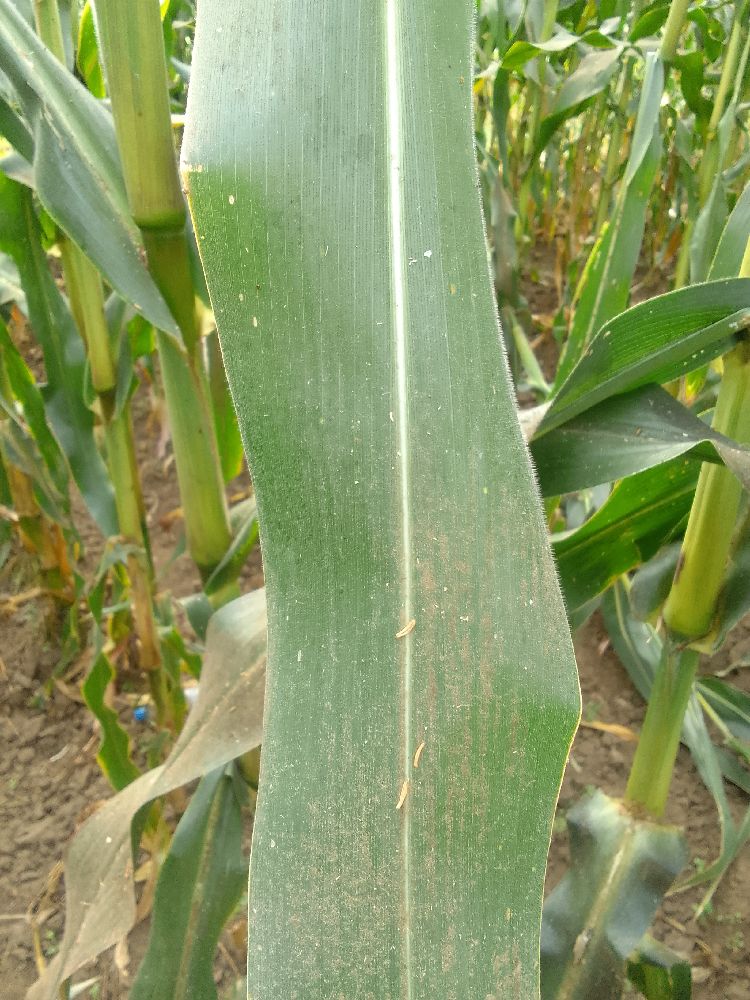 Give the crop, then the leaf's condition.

maize, healthy
